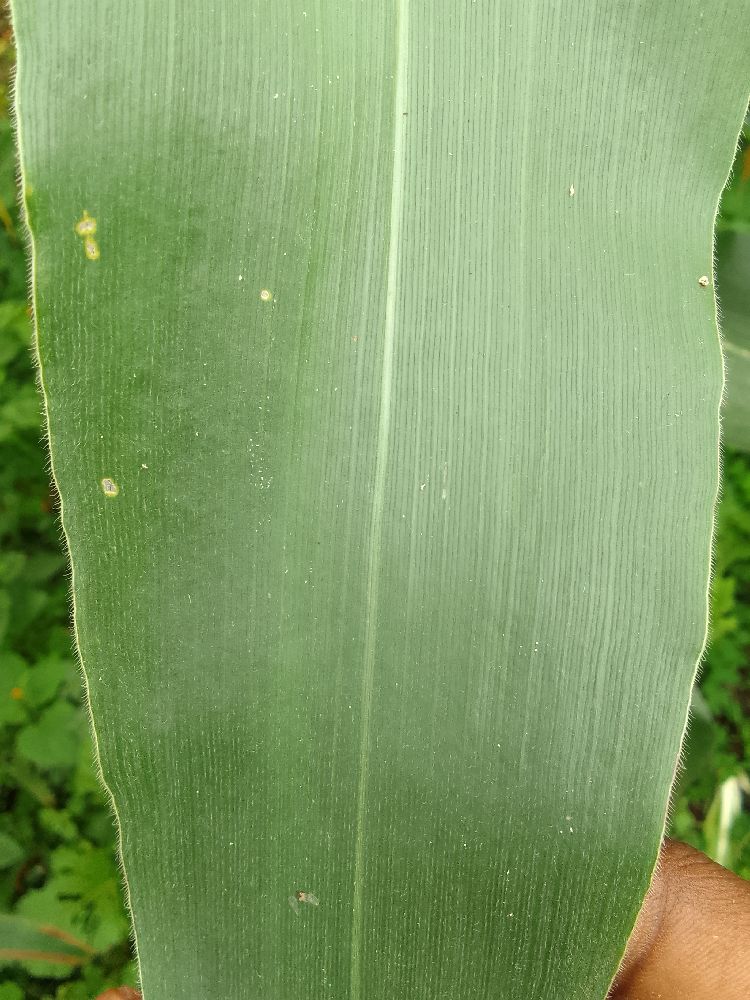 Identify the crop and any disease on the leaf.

maize, healthy
